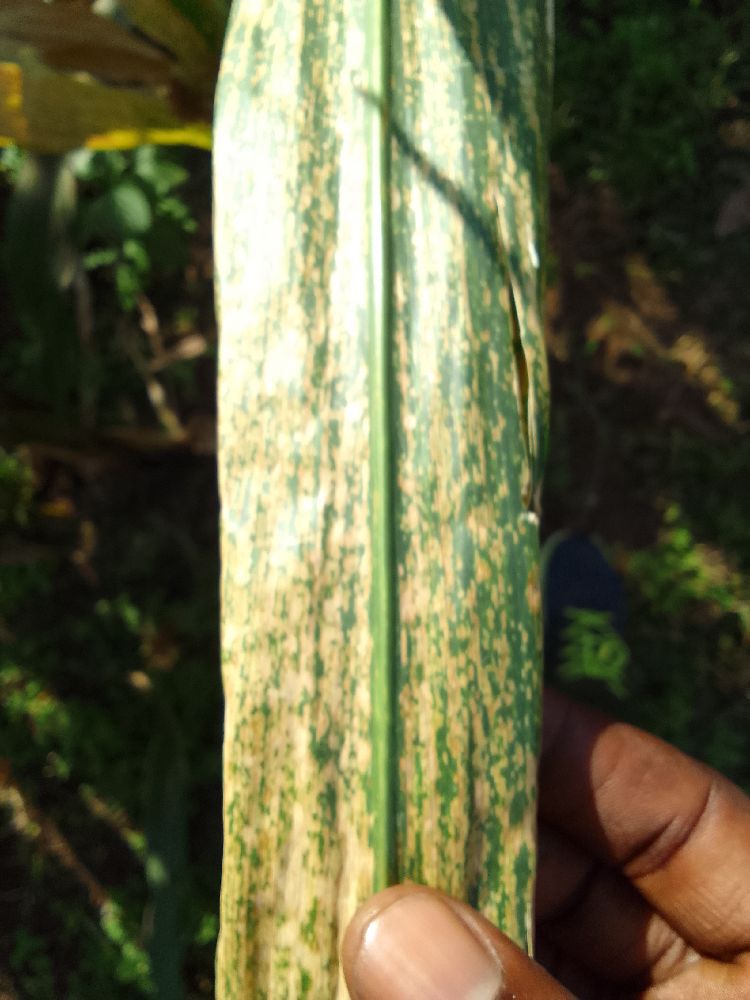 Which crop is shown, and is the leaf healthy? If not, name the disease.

maize, maize lethal necrosis
